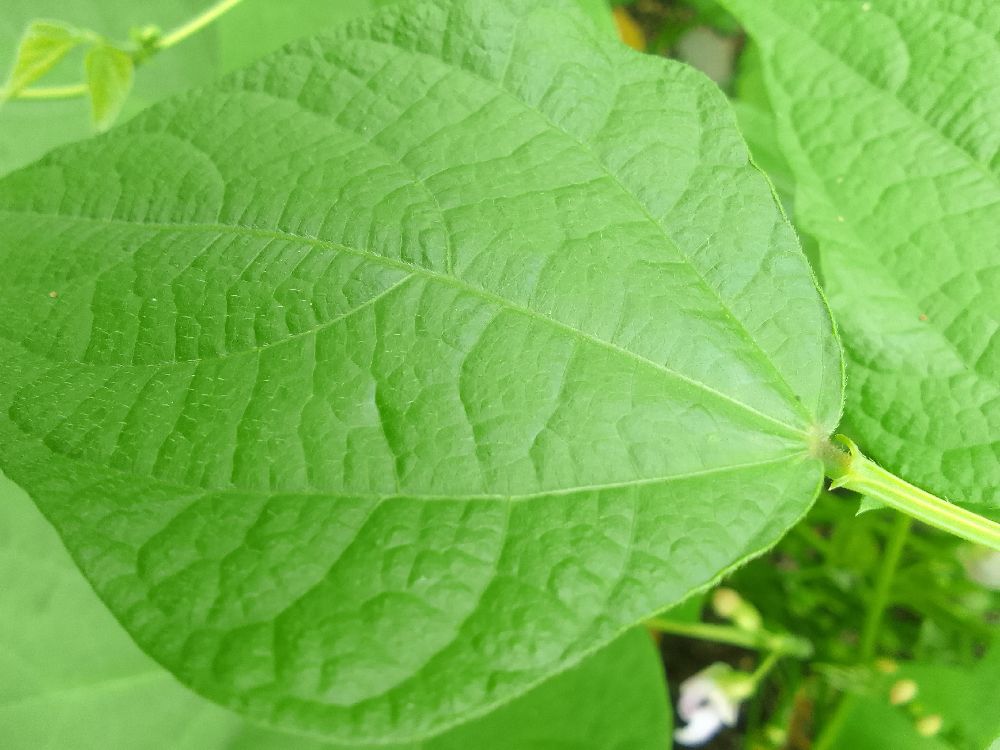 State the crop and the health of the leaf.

common bean, healthy
